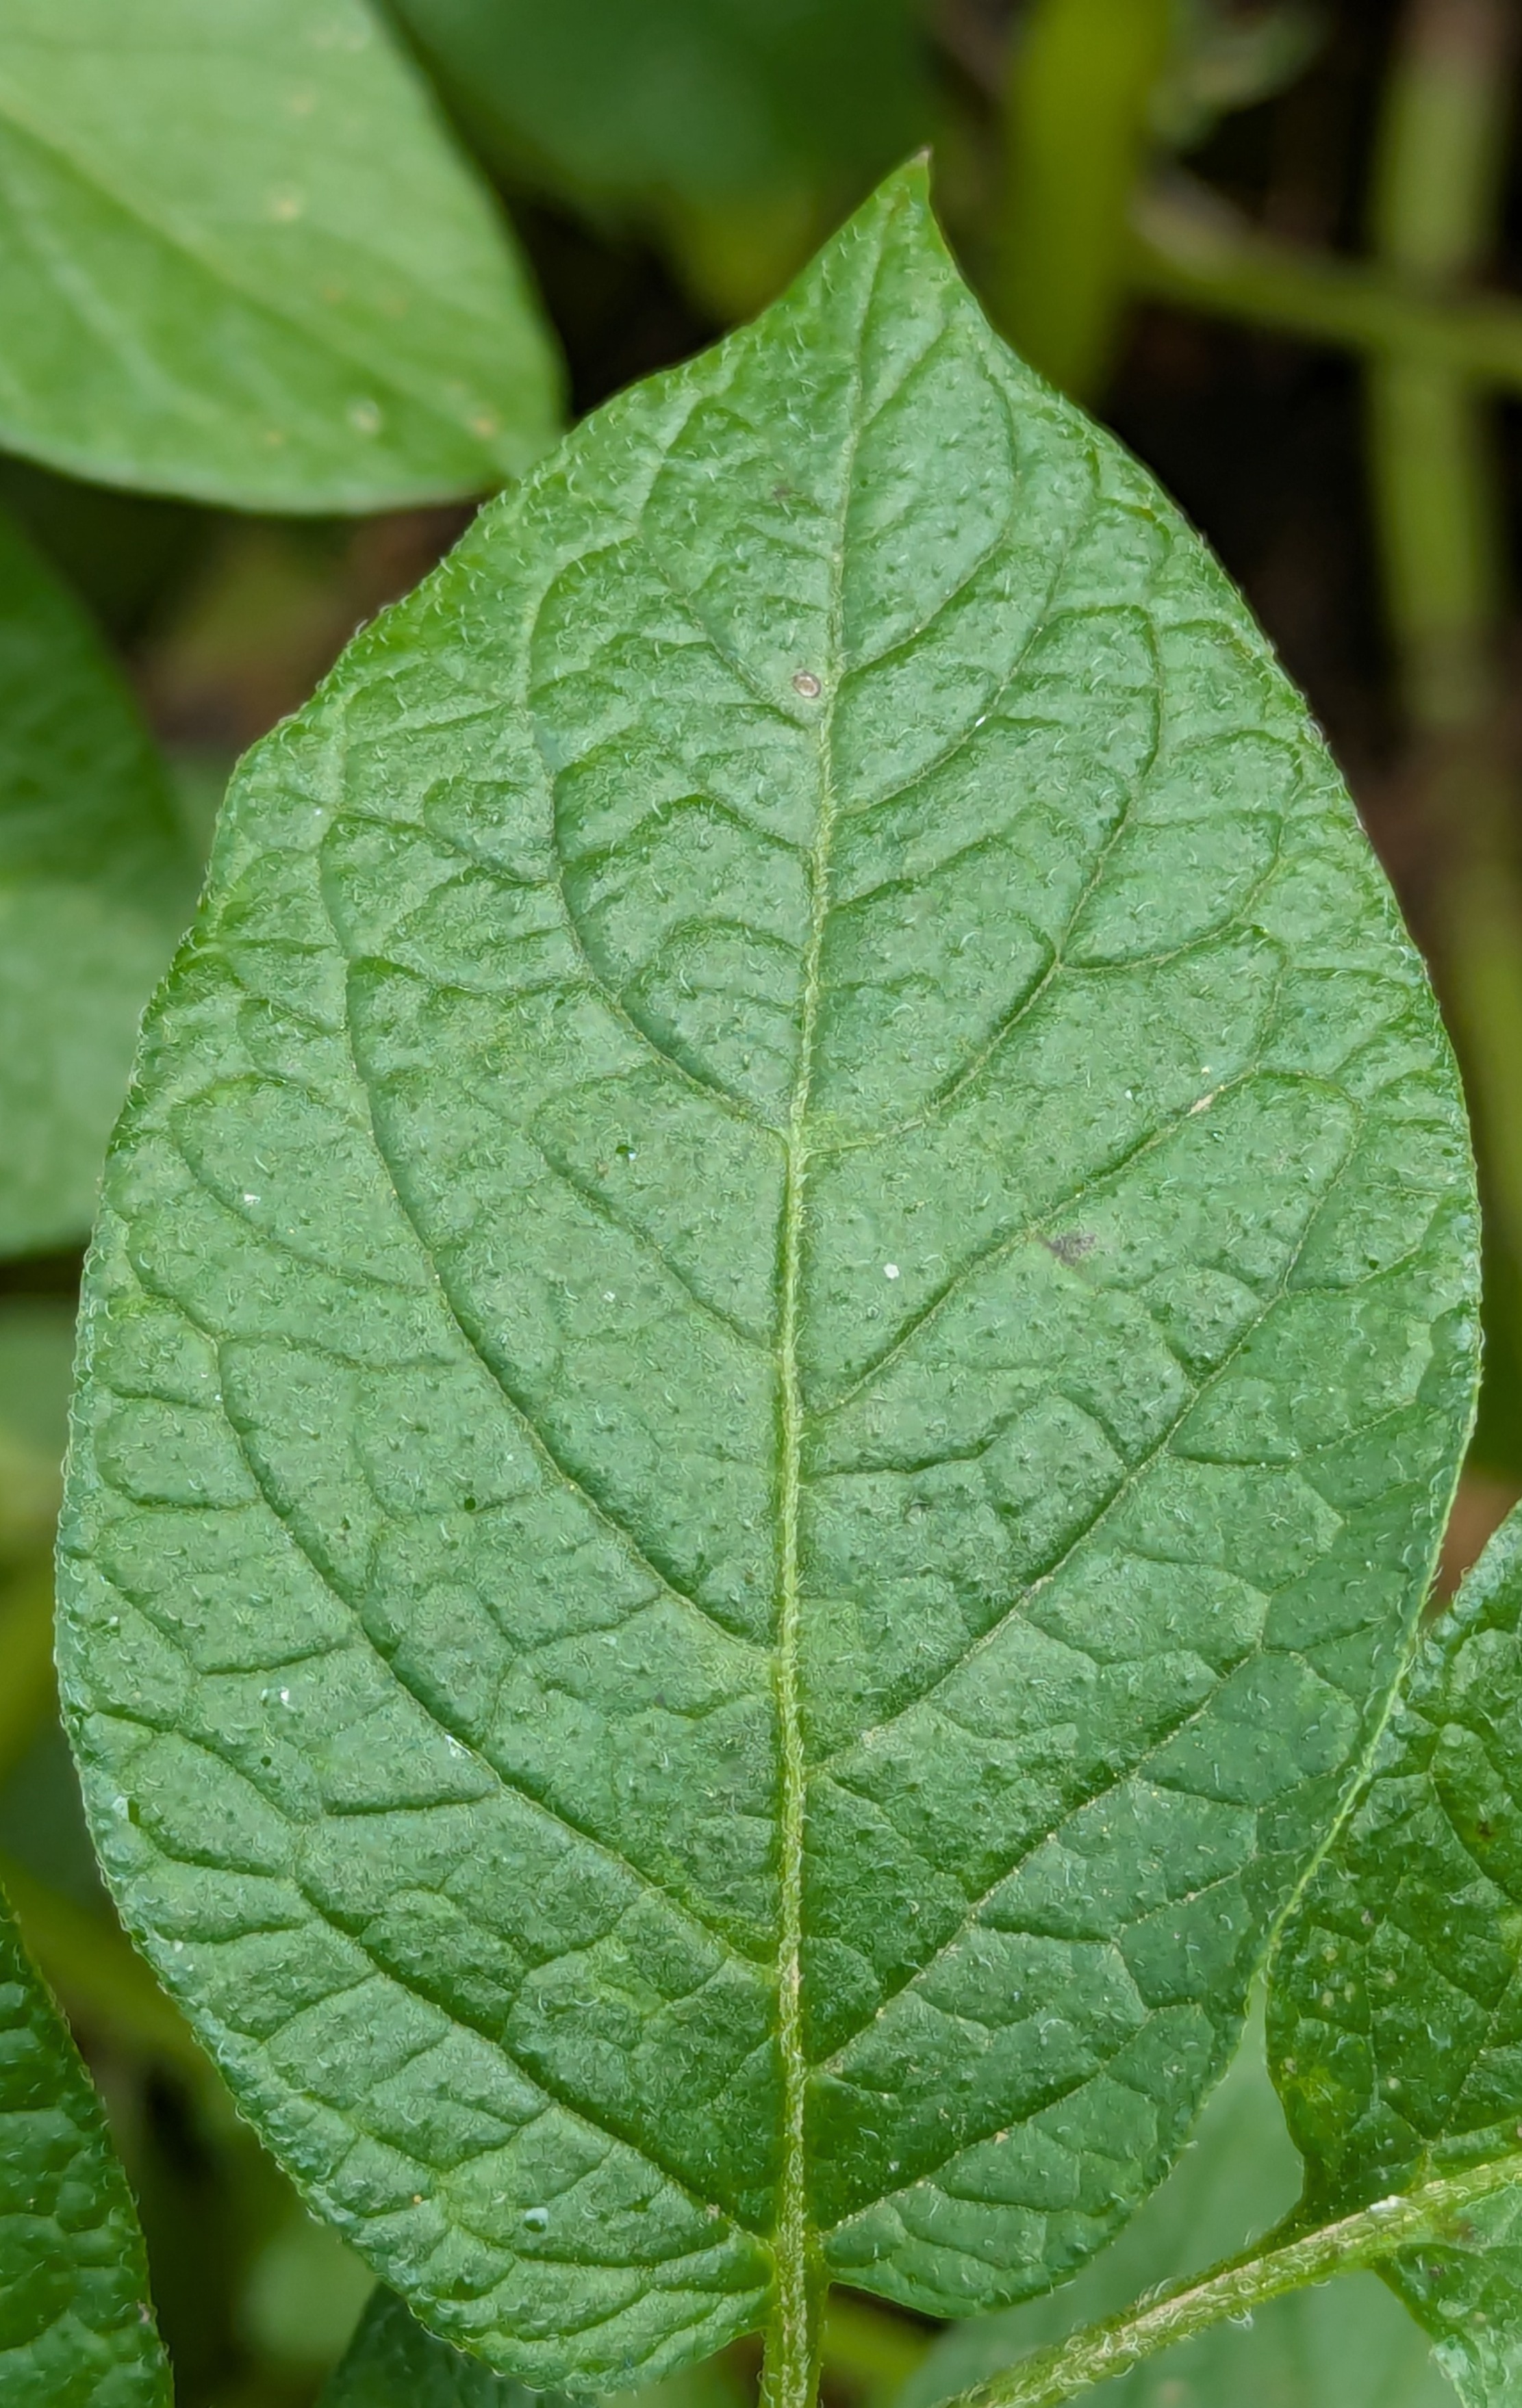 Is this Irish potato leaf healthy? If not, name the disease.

healthy
